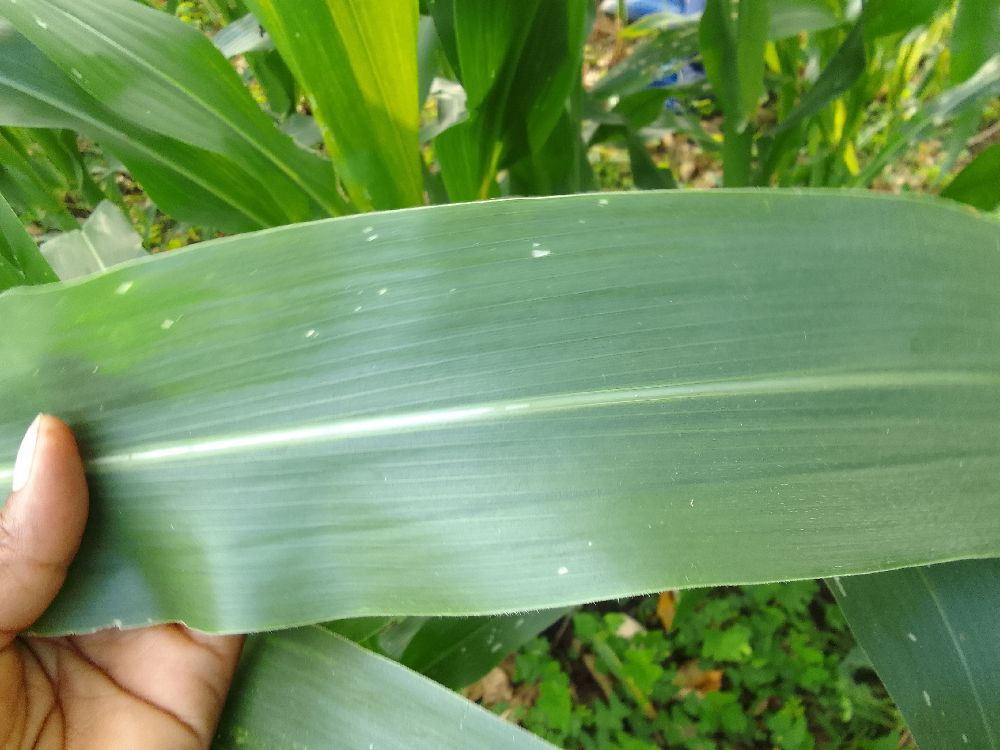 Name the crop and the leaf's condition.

maize, healthy
